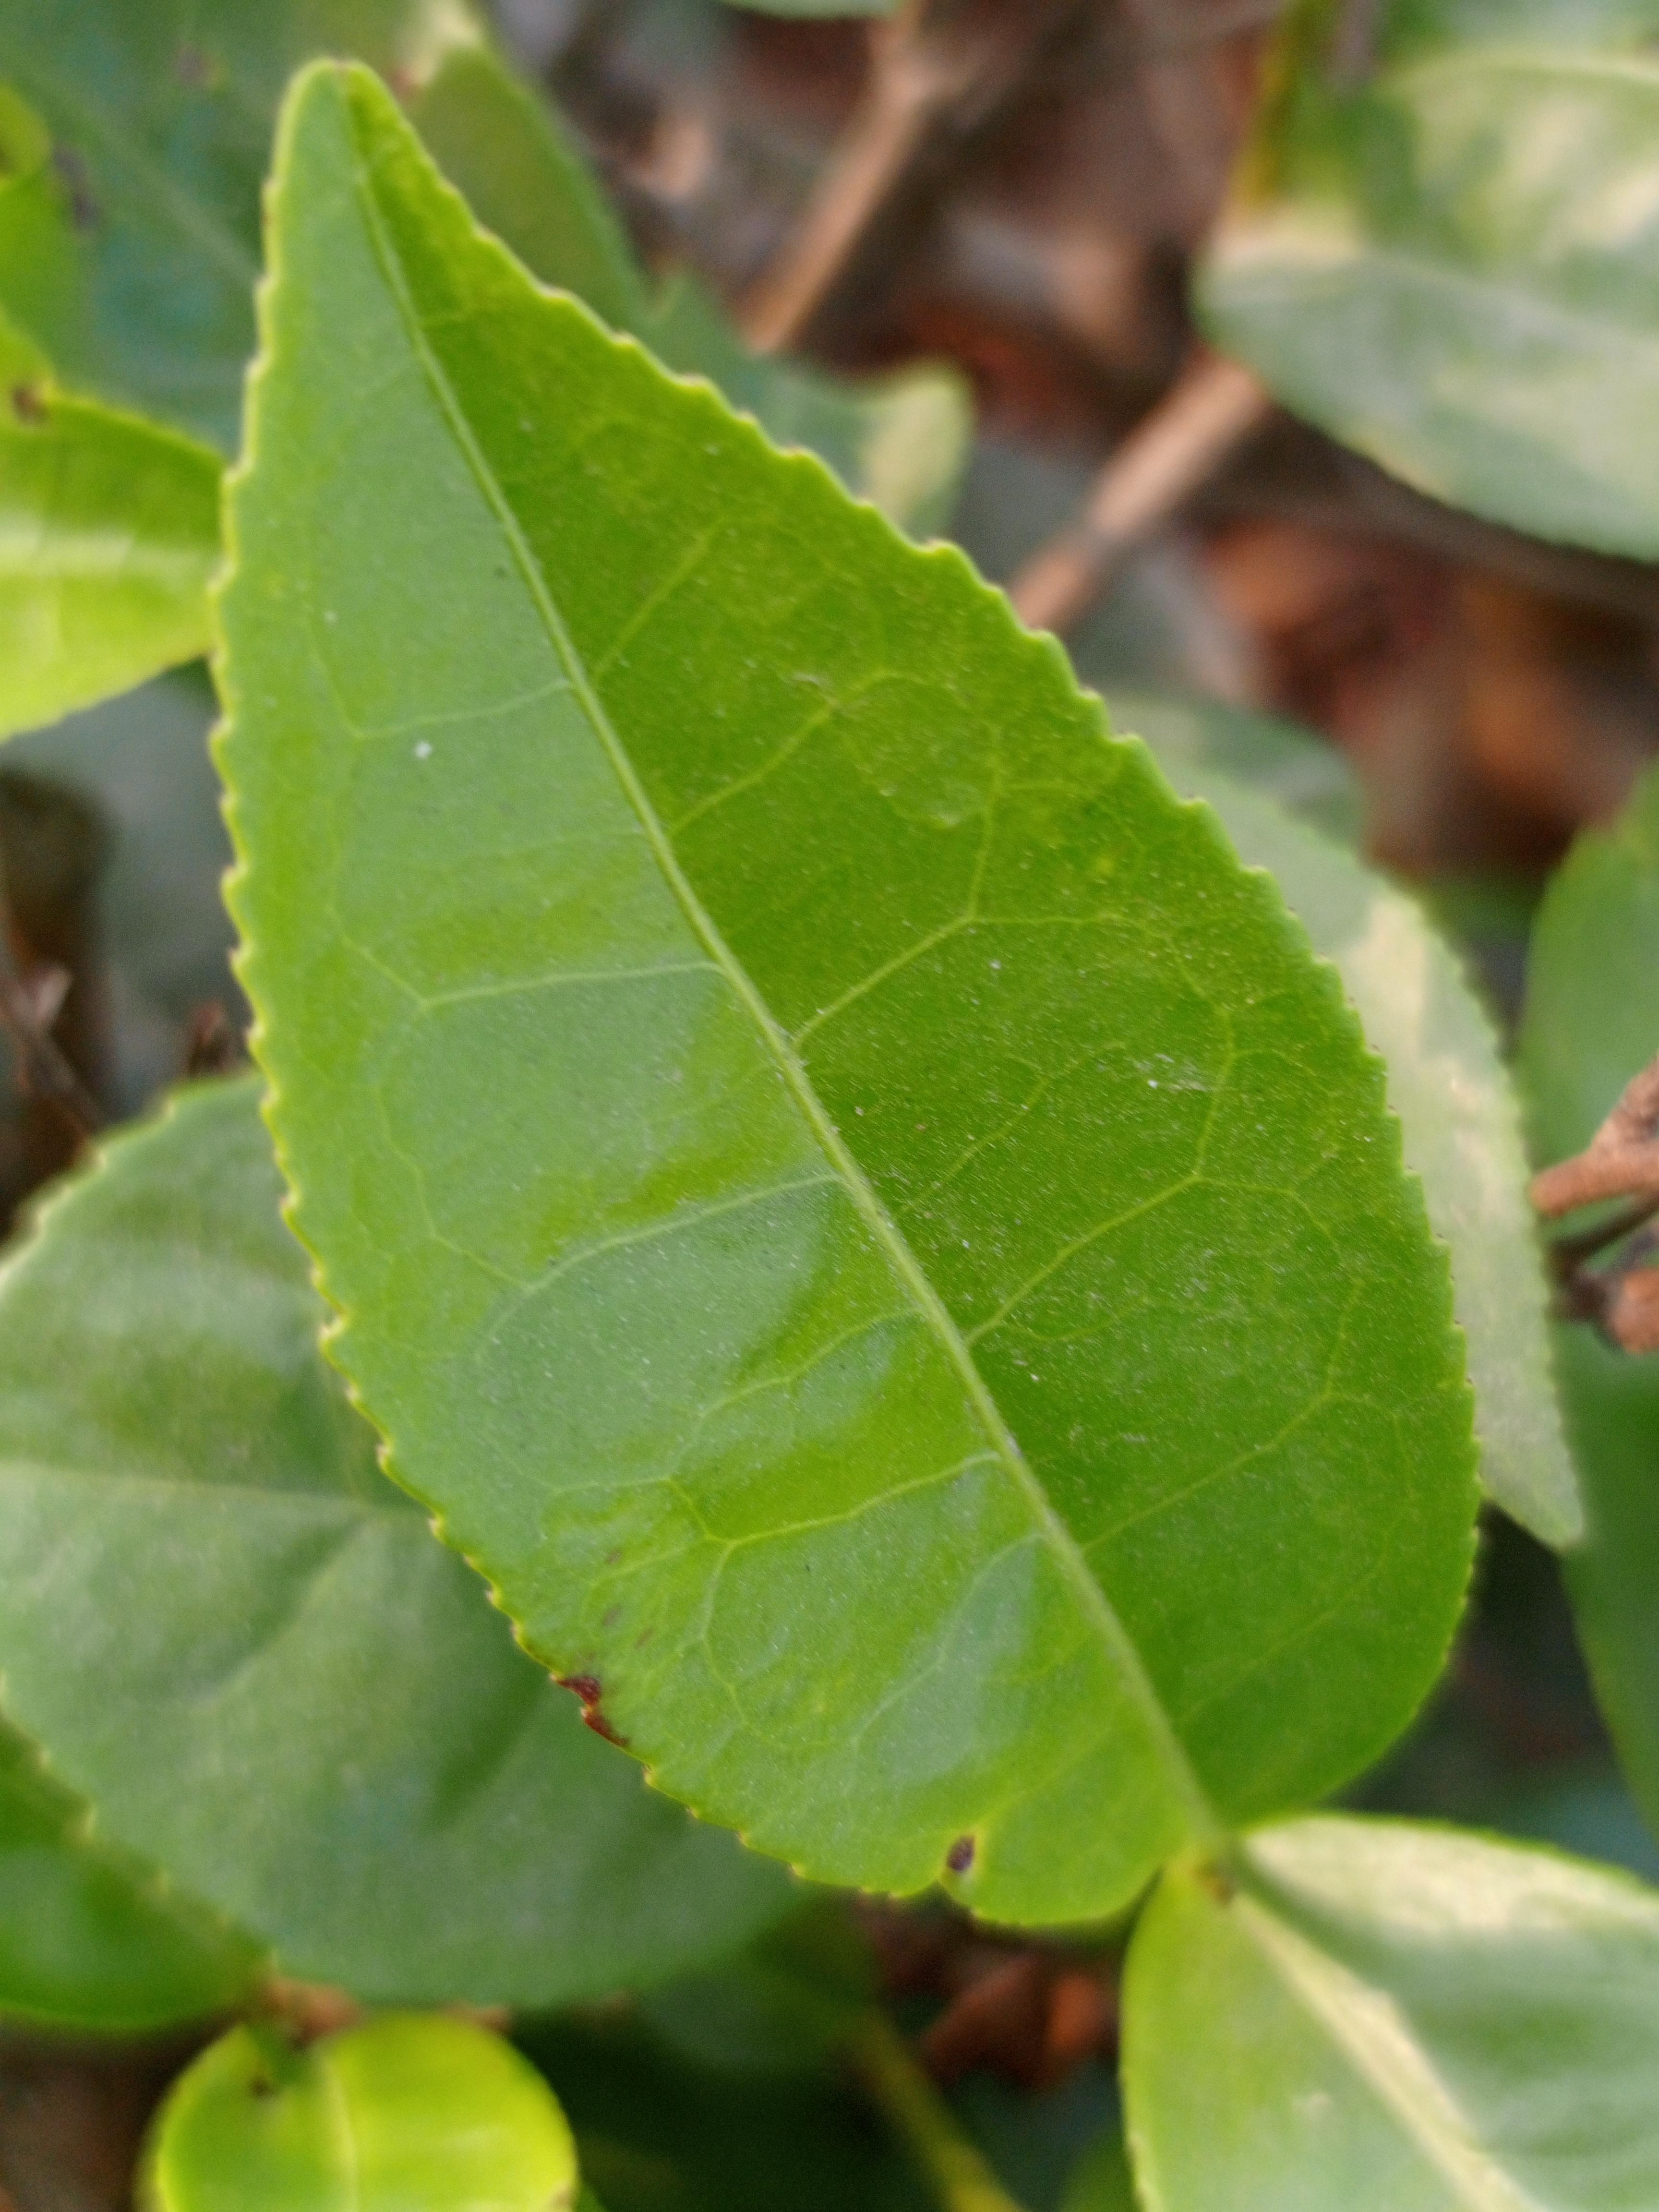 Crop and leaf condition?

tea, healthy leaf
